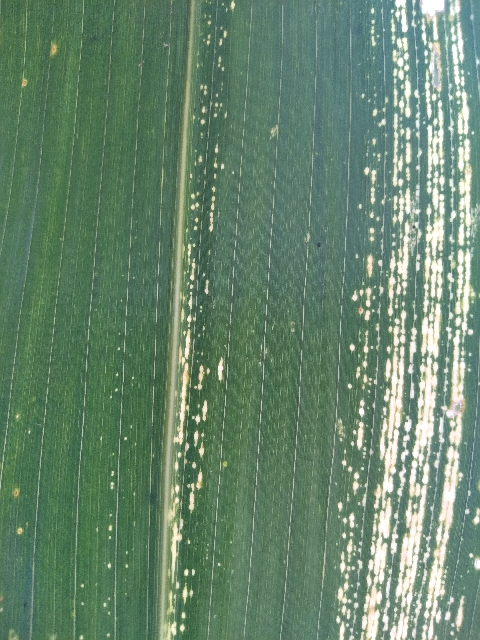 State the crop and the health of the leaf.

maize, maize streak virus
